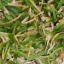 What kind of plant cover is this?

grass
